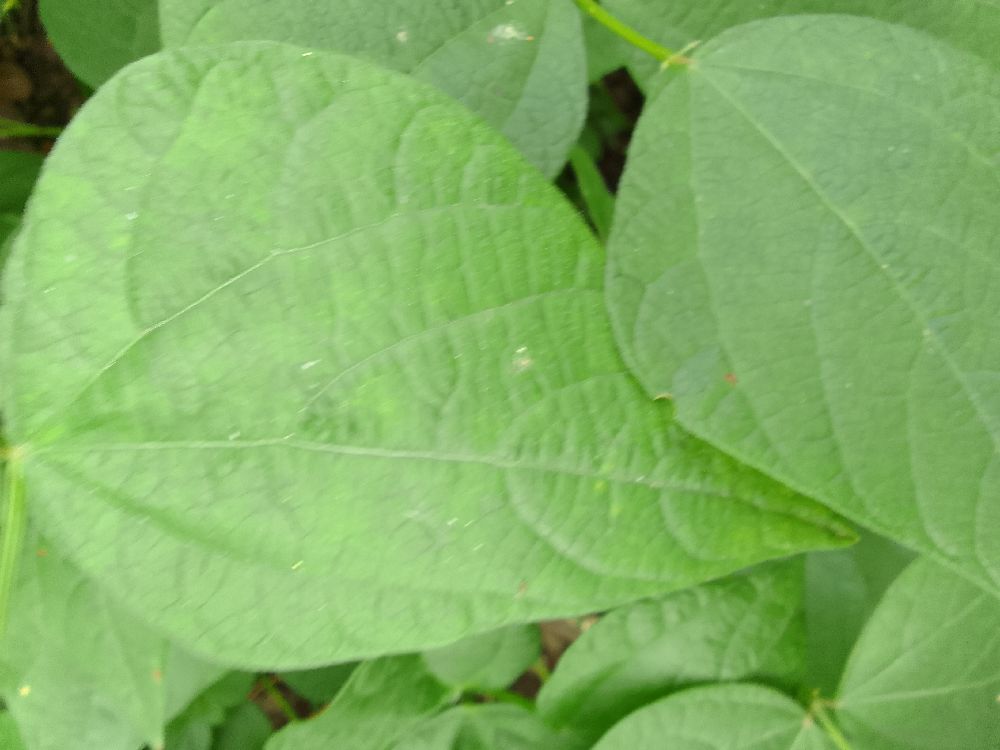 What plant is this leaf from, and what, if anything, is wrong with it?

common bean, healthy
